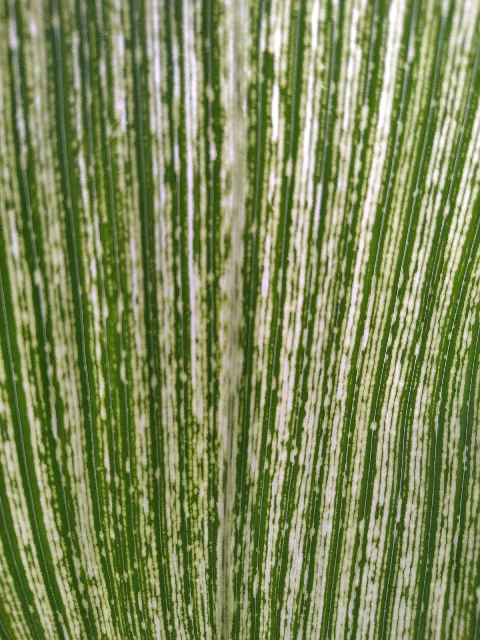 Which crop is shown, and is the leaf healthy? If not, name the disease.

maize, maize streak virus
